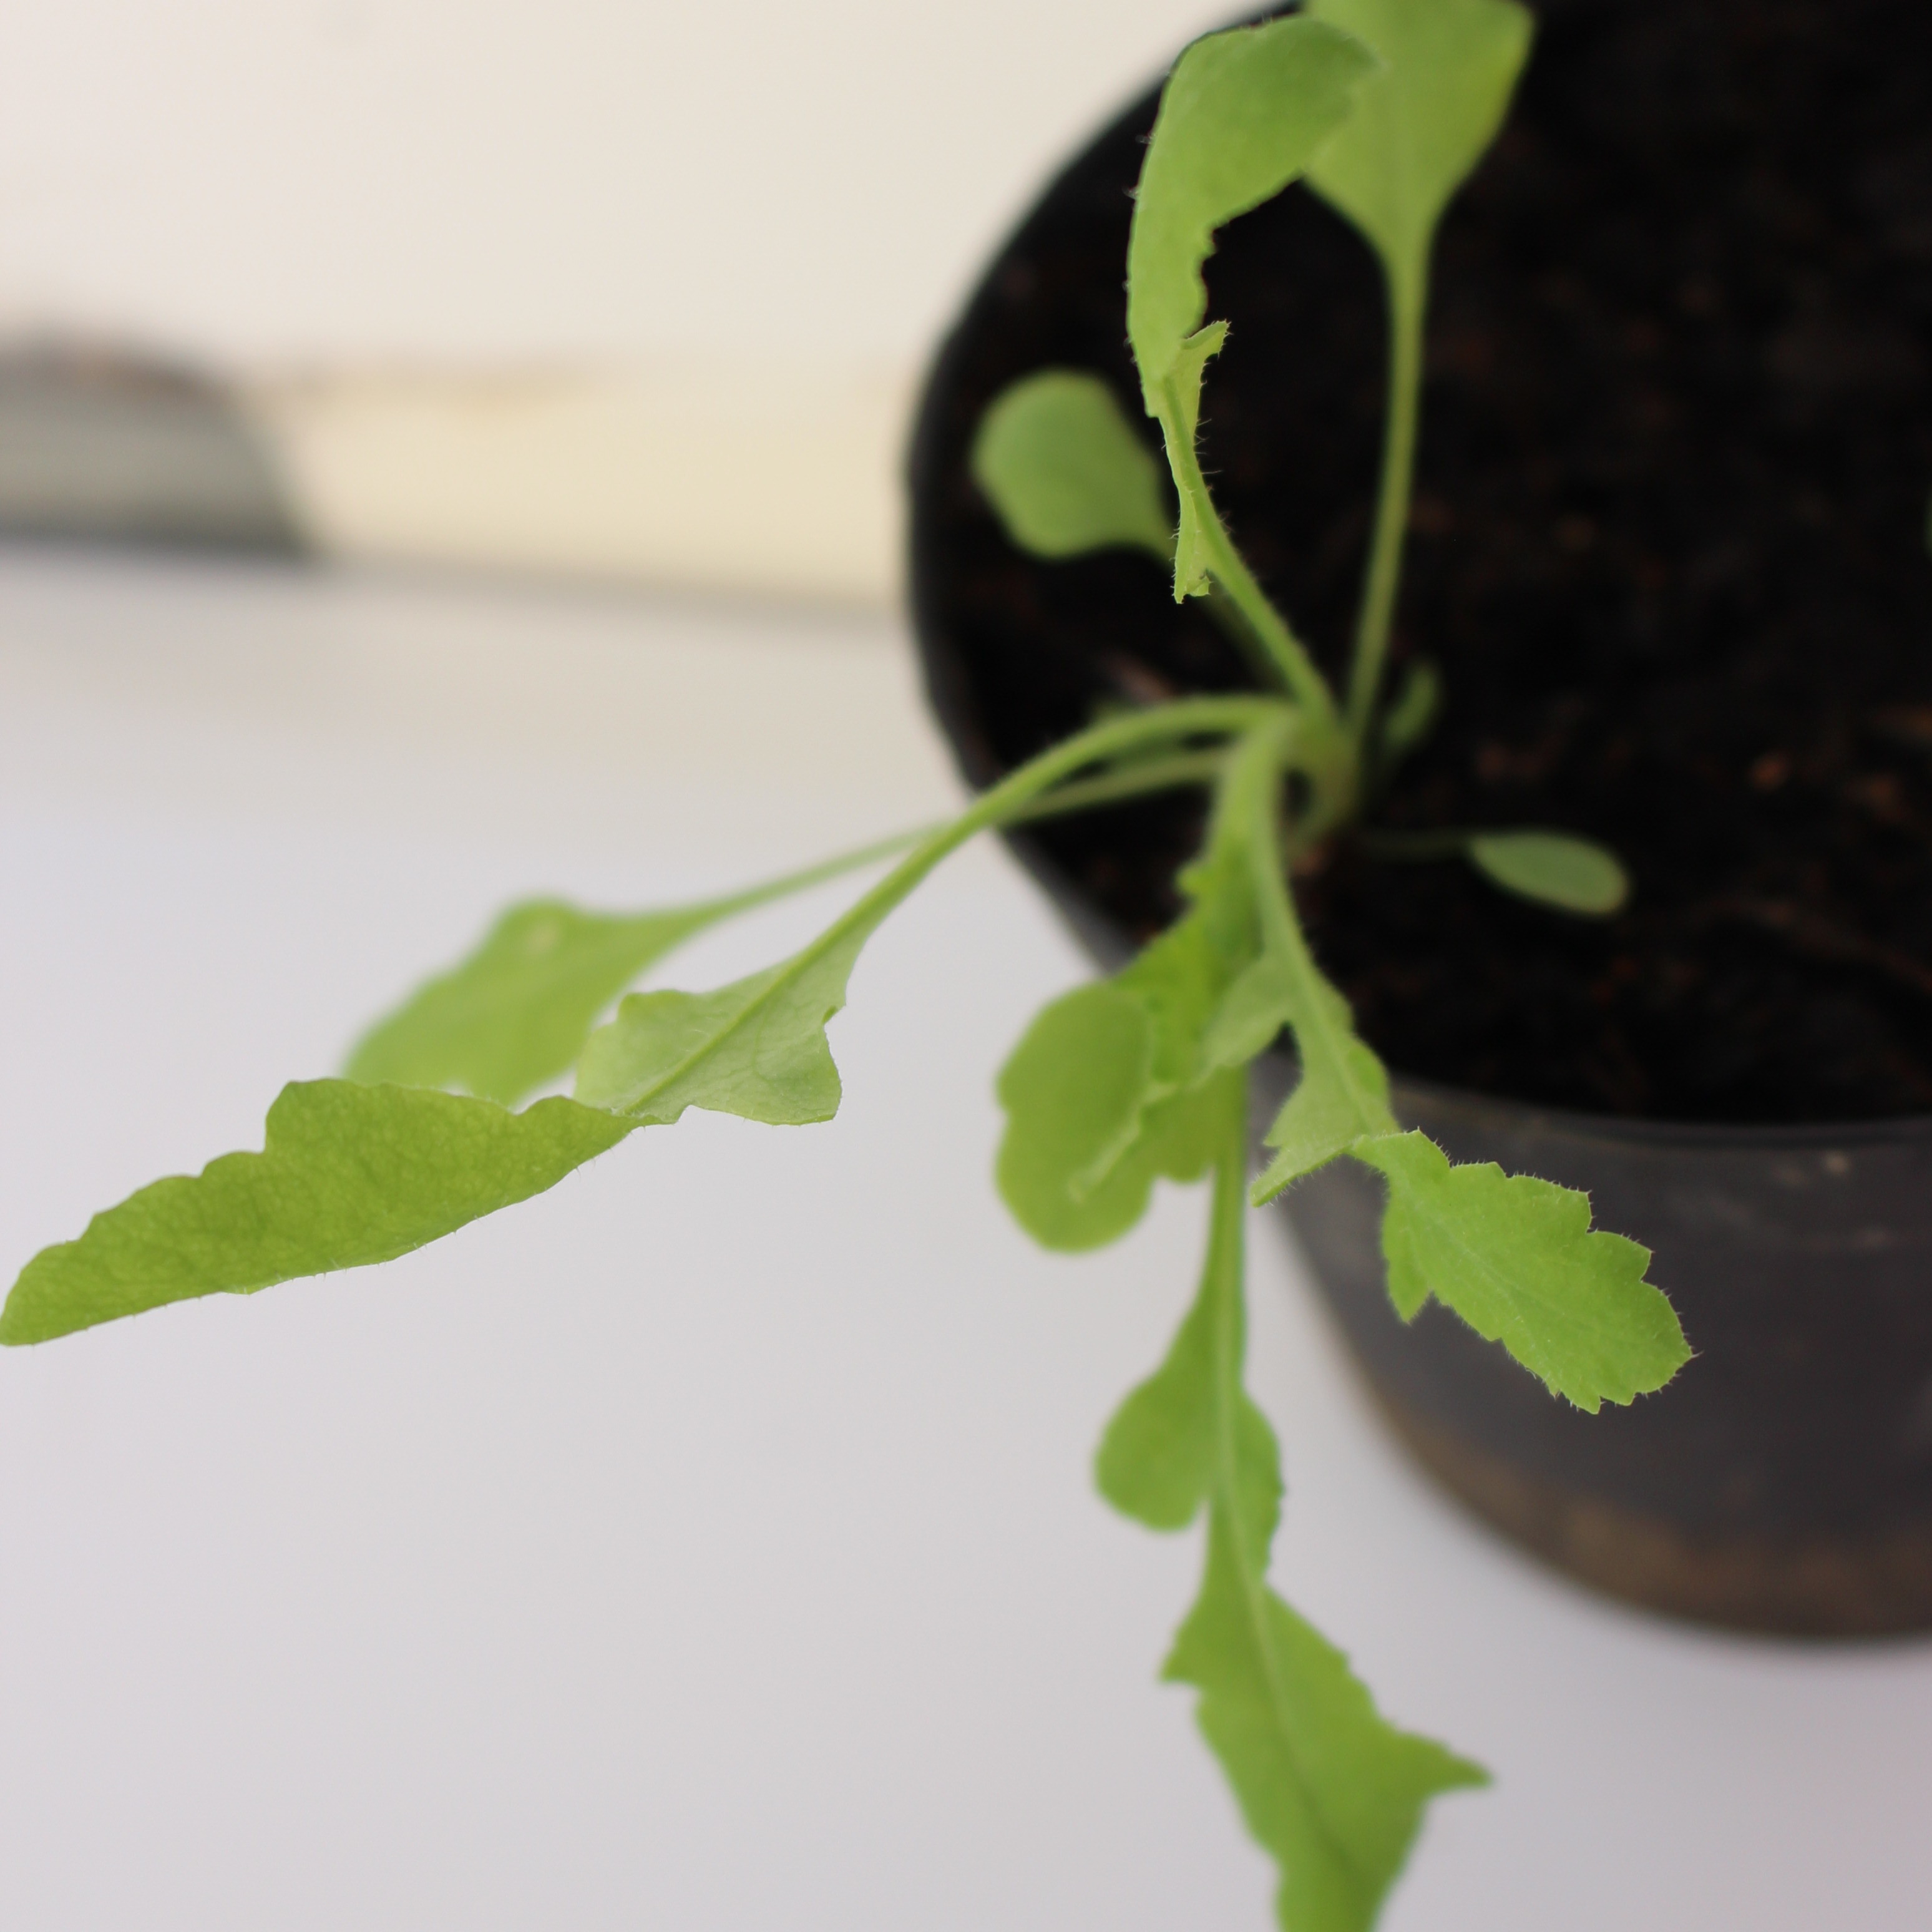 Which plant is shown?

Papaver rhoeas
